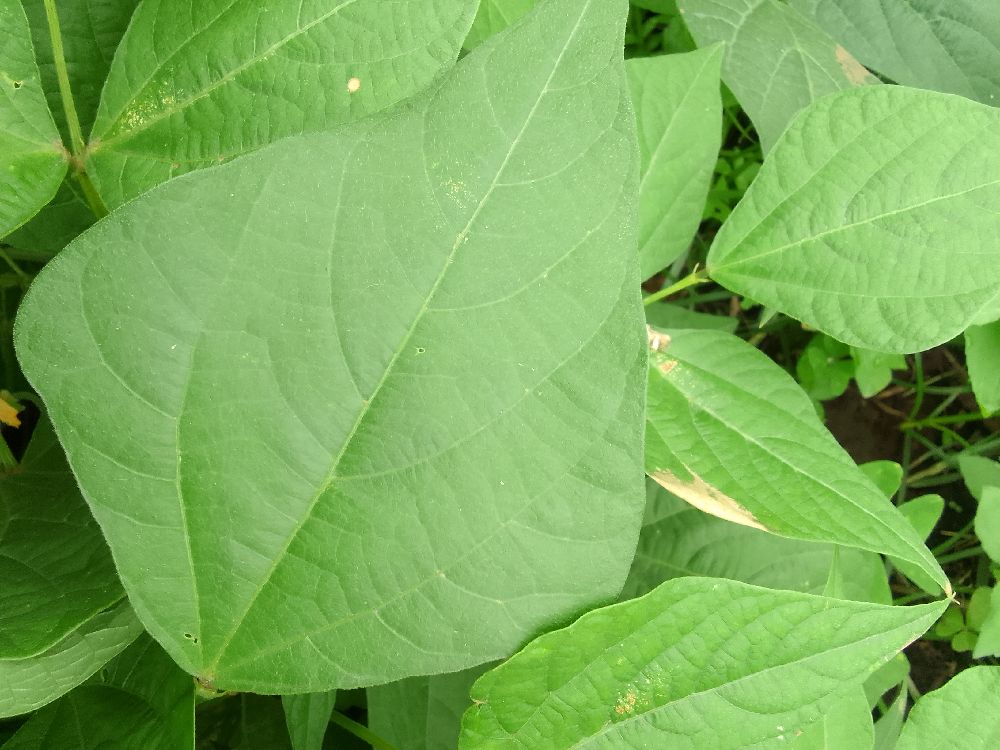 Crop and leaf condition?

common bean, healthy
